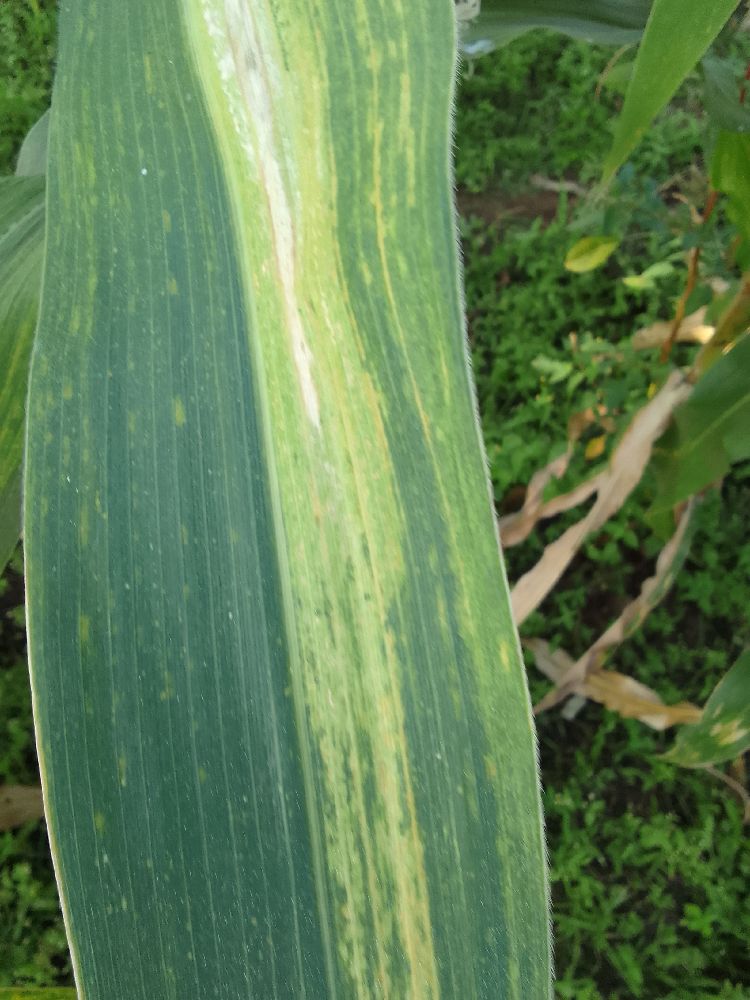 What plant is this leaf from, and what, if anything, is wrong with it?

maize, maize lethal necrosis
